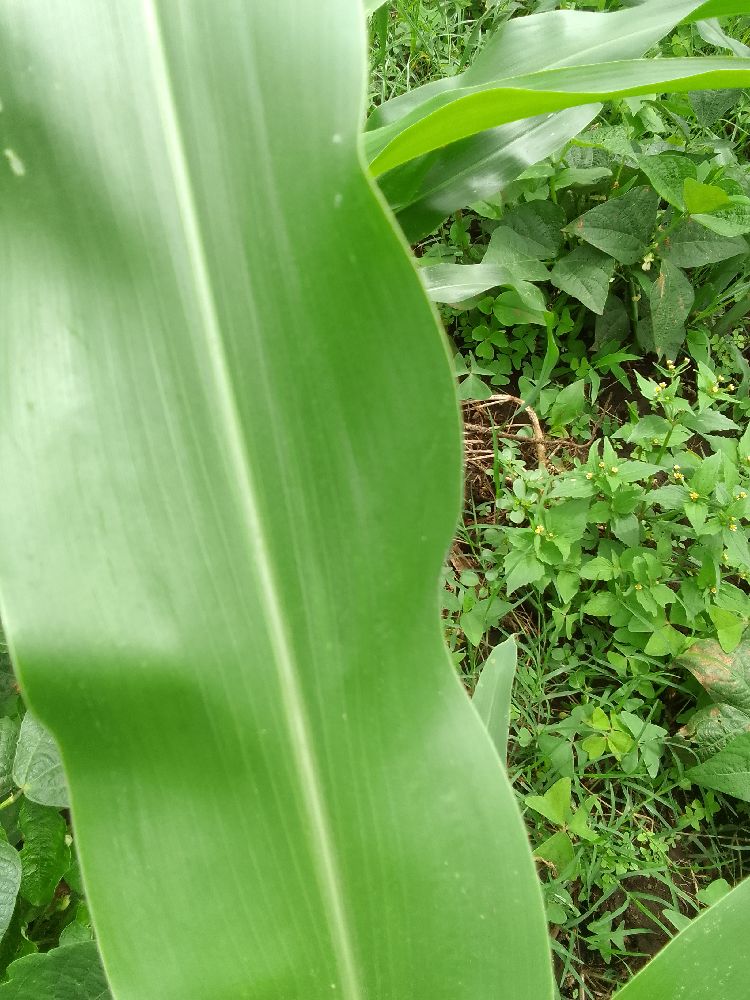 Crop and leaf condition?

maize, healthy
